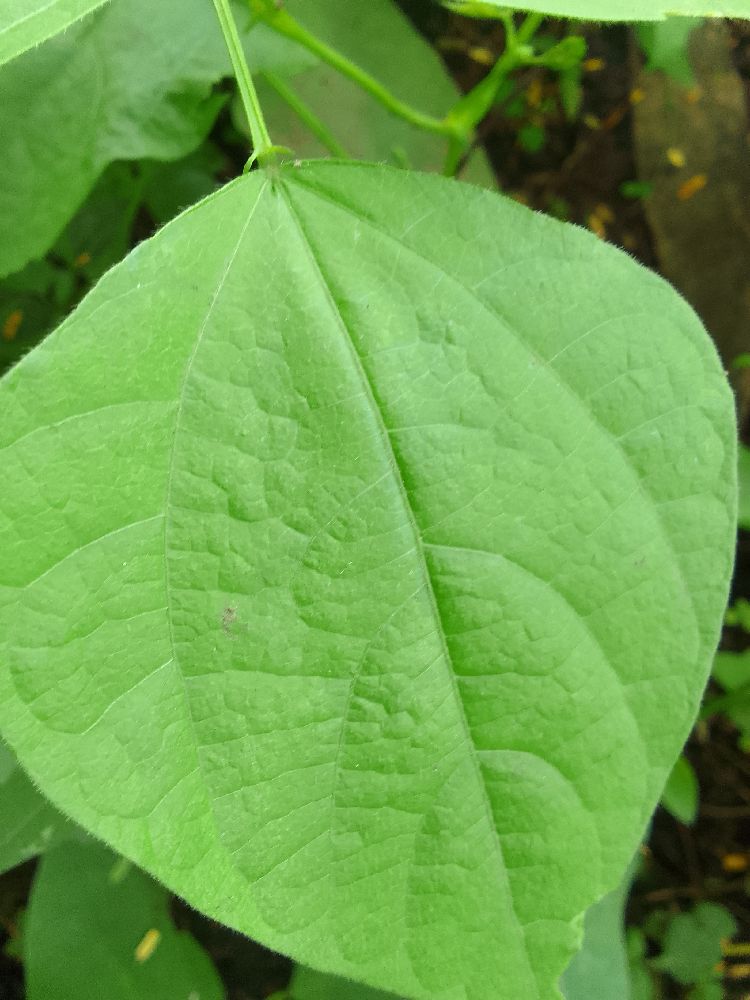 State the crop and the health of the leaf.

common bean, healthy
